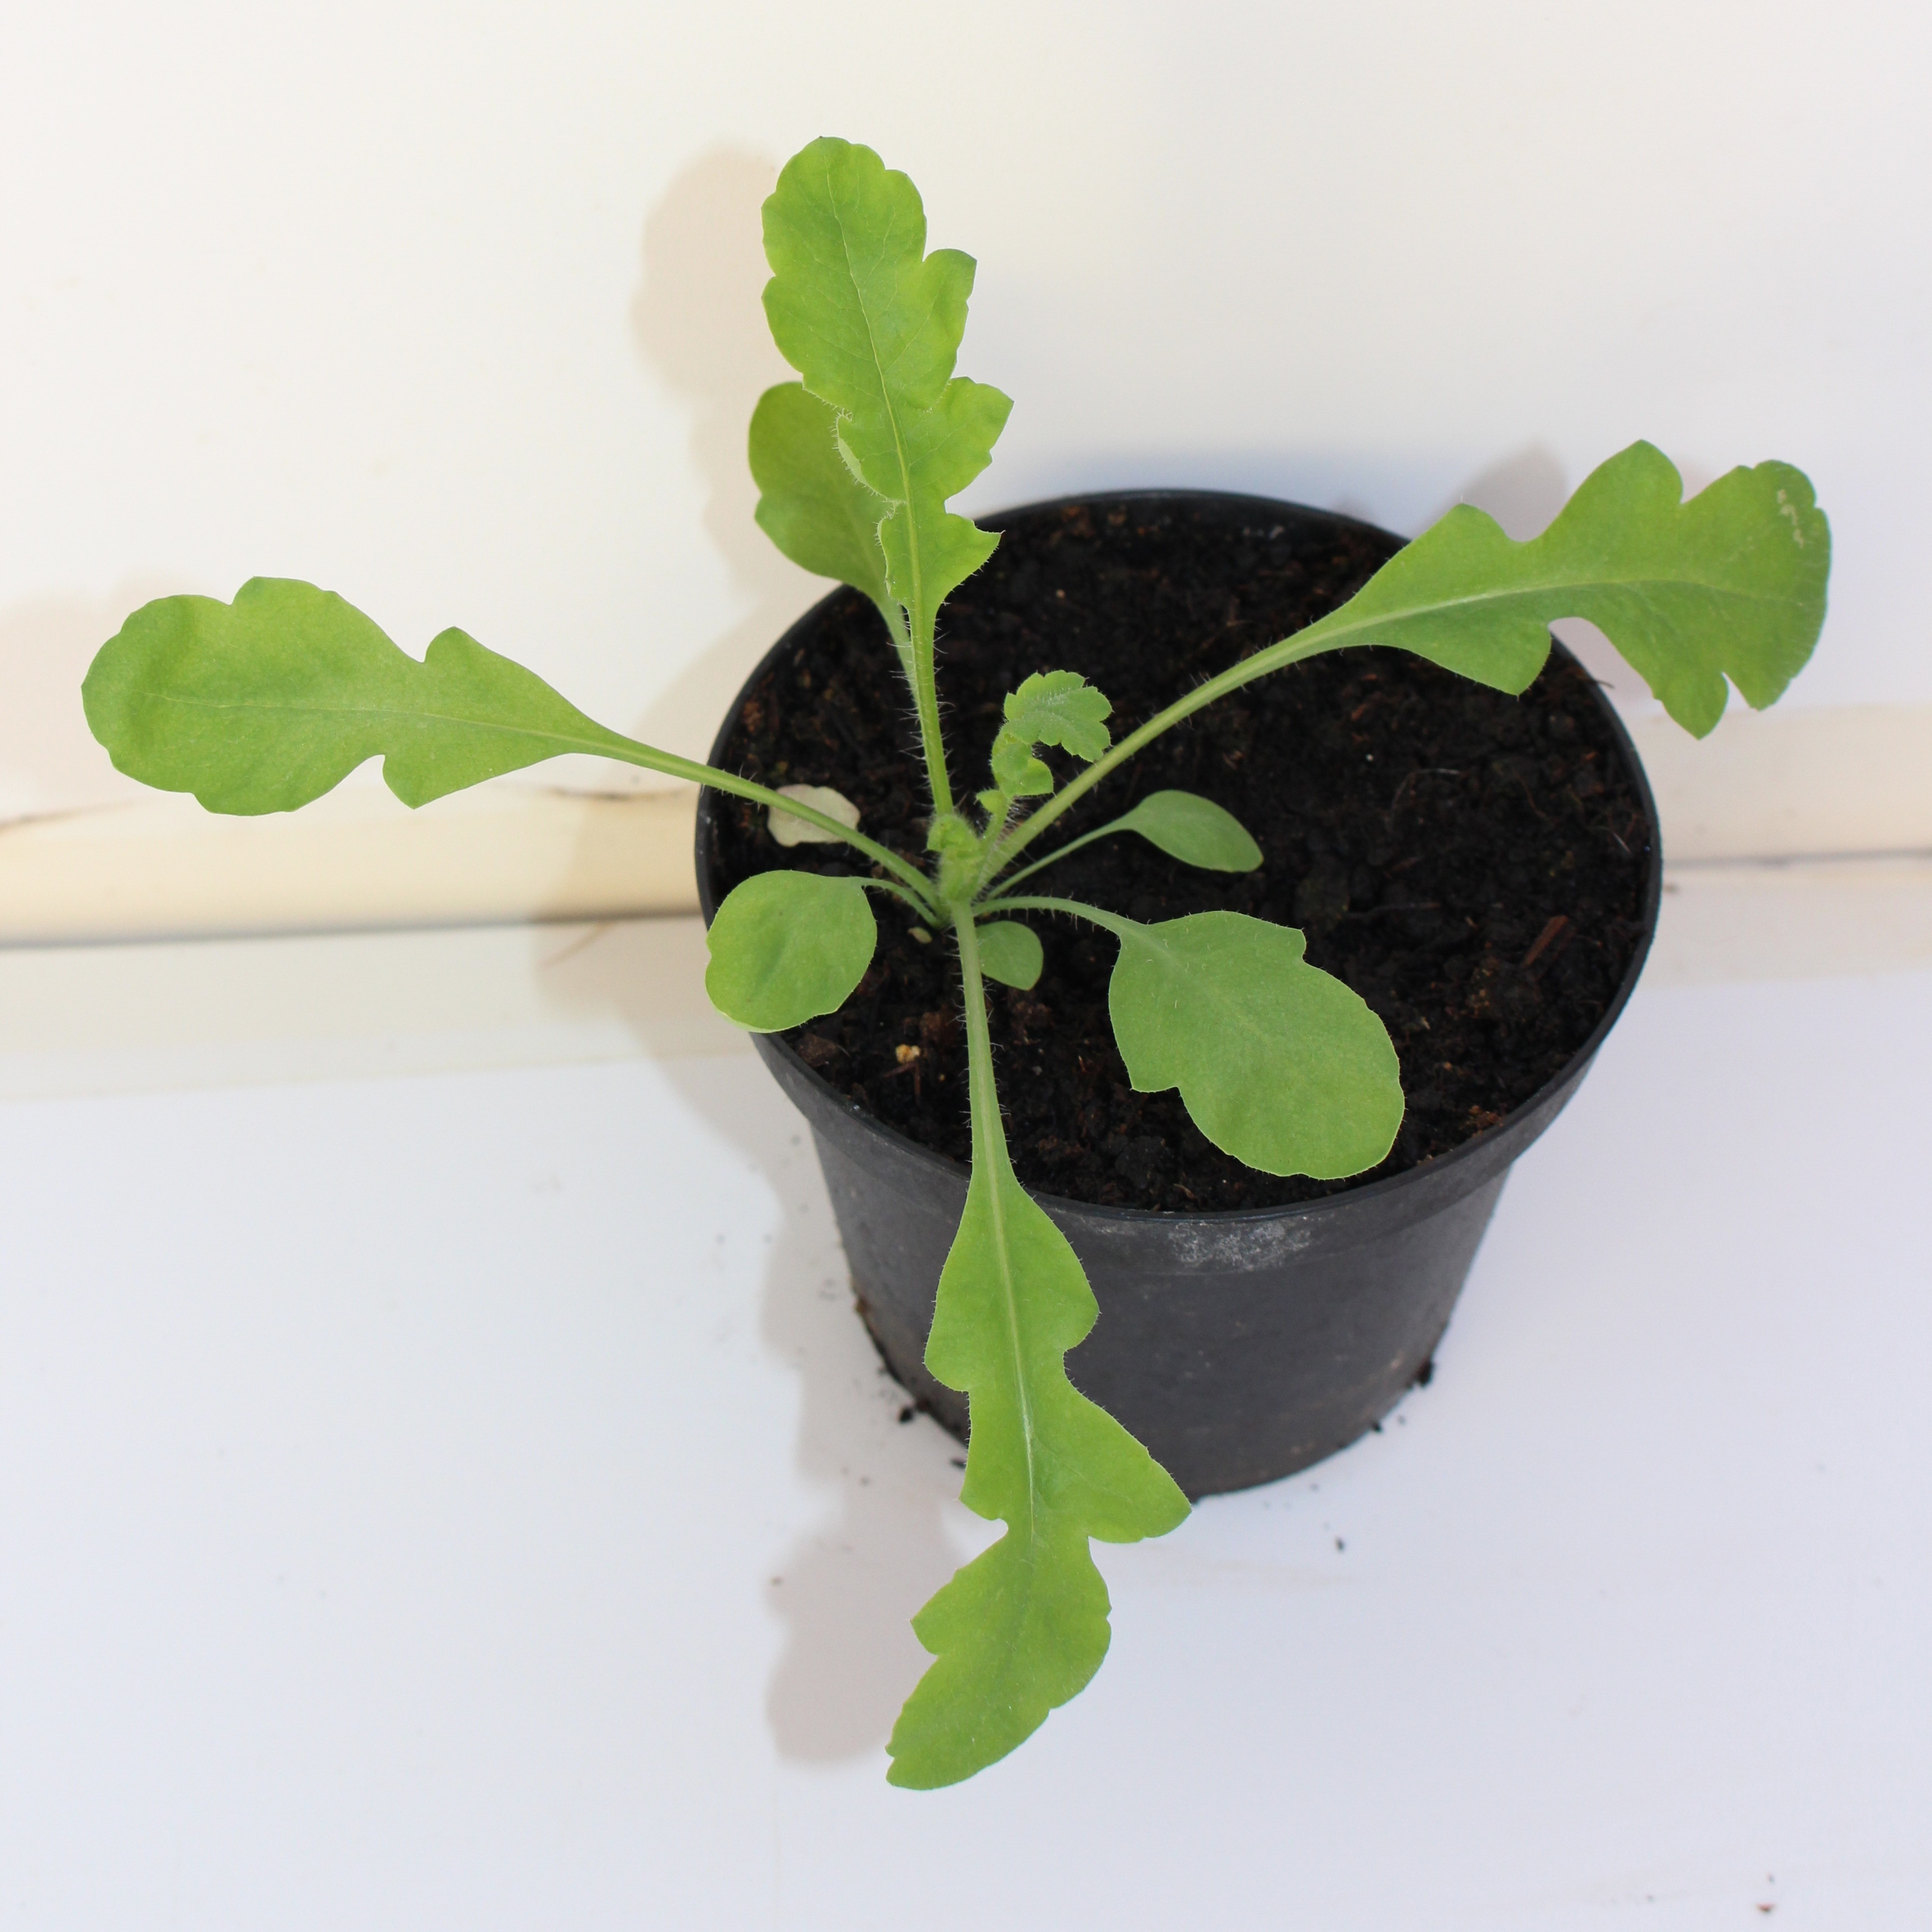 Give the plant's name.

Papaver rhoeas
